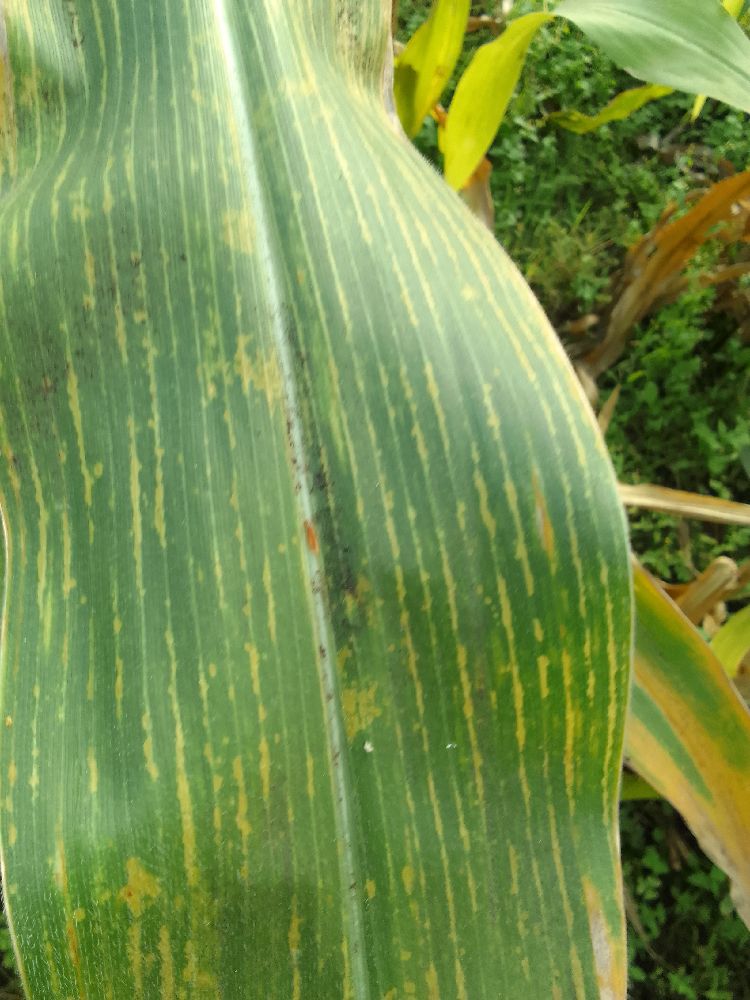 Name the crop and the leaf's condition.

maize, maize lethal necrosis
